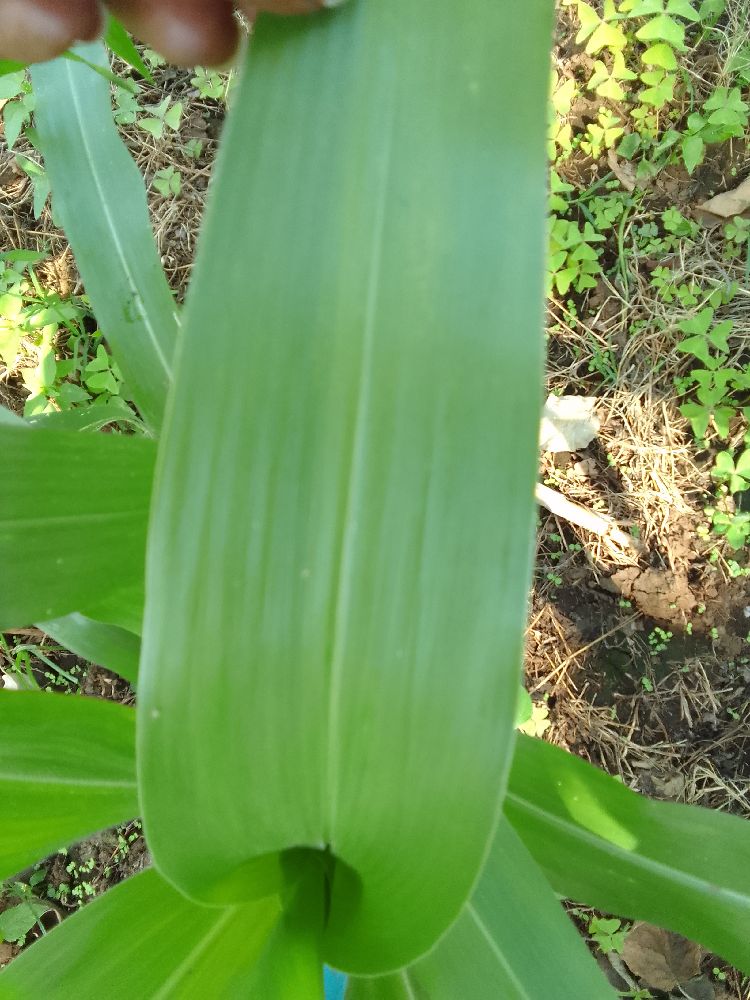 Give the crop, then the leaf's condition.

maize, healthy
